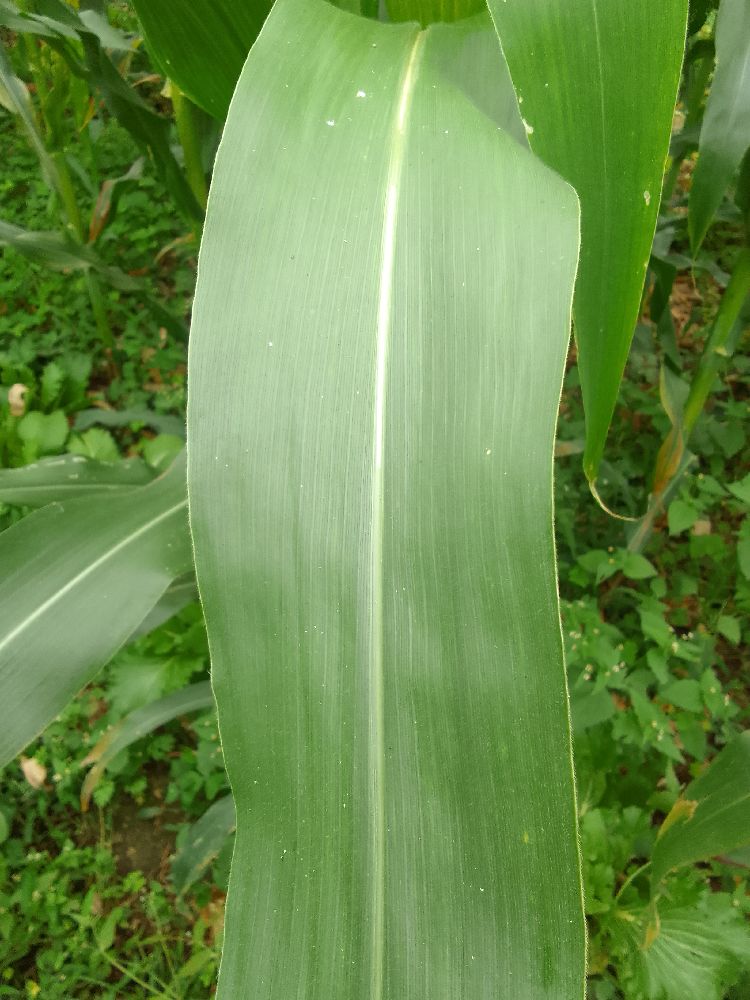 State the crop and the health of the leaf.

maize, healthy
